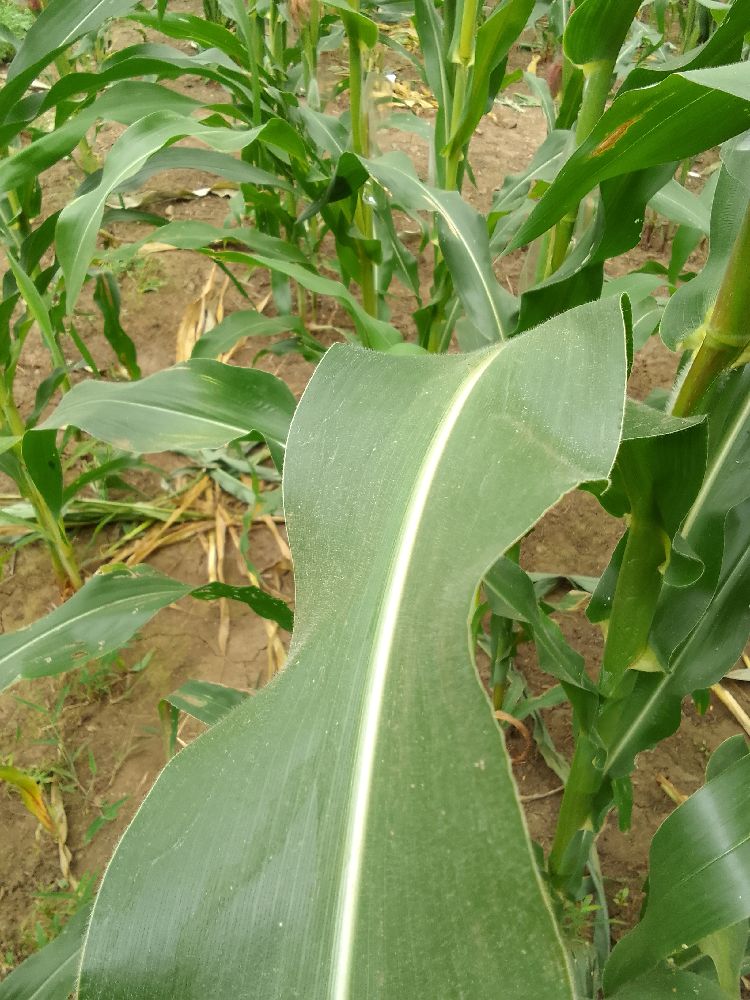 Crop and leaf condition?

maize, healthy
